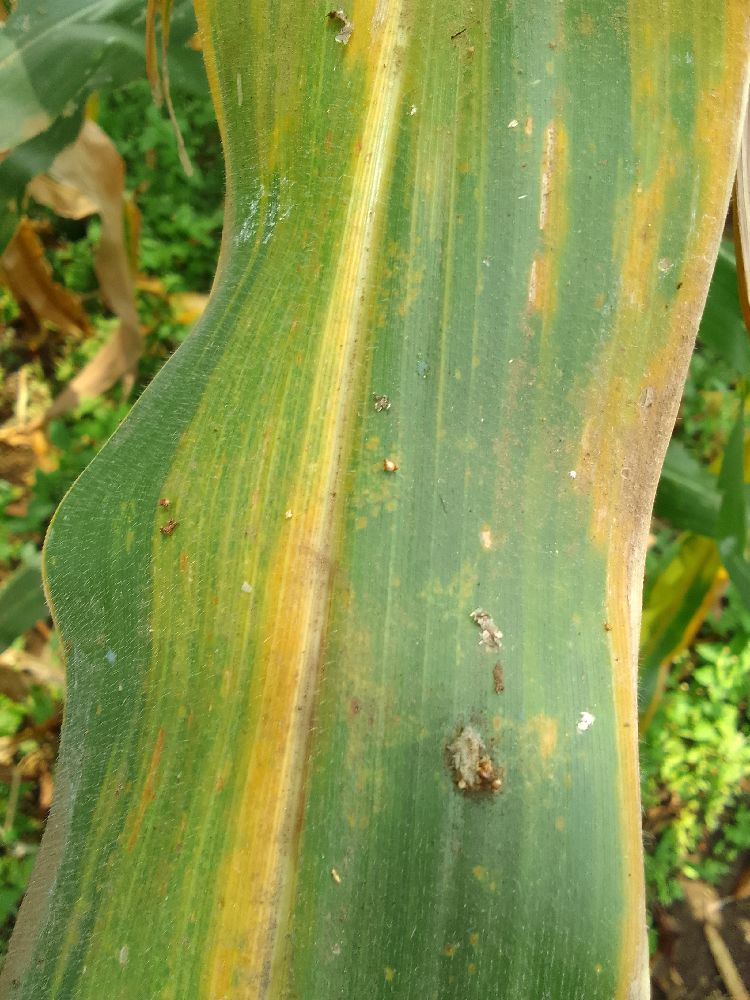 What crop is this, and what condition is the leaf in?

maize, maize lethal necrosis
